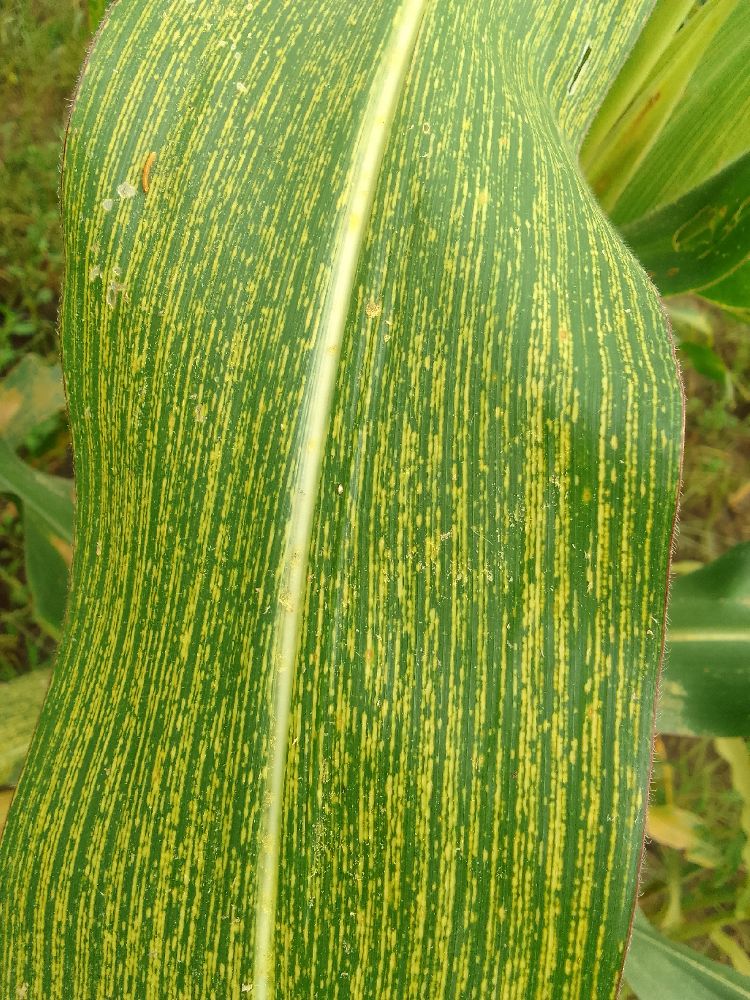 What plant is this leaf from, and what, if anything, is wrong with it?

maize, maize streak virus
